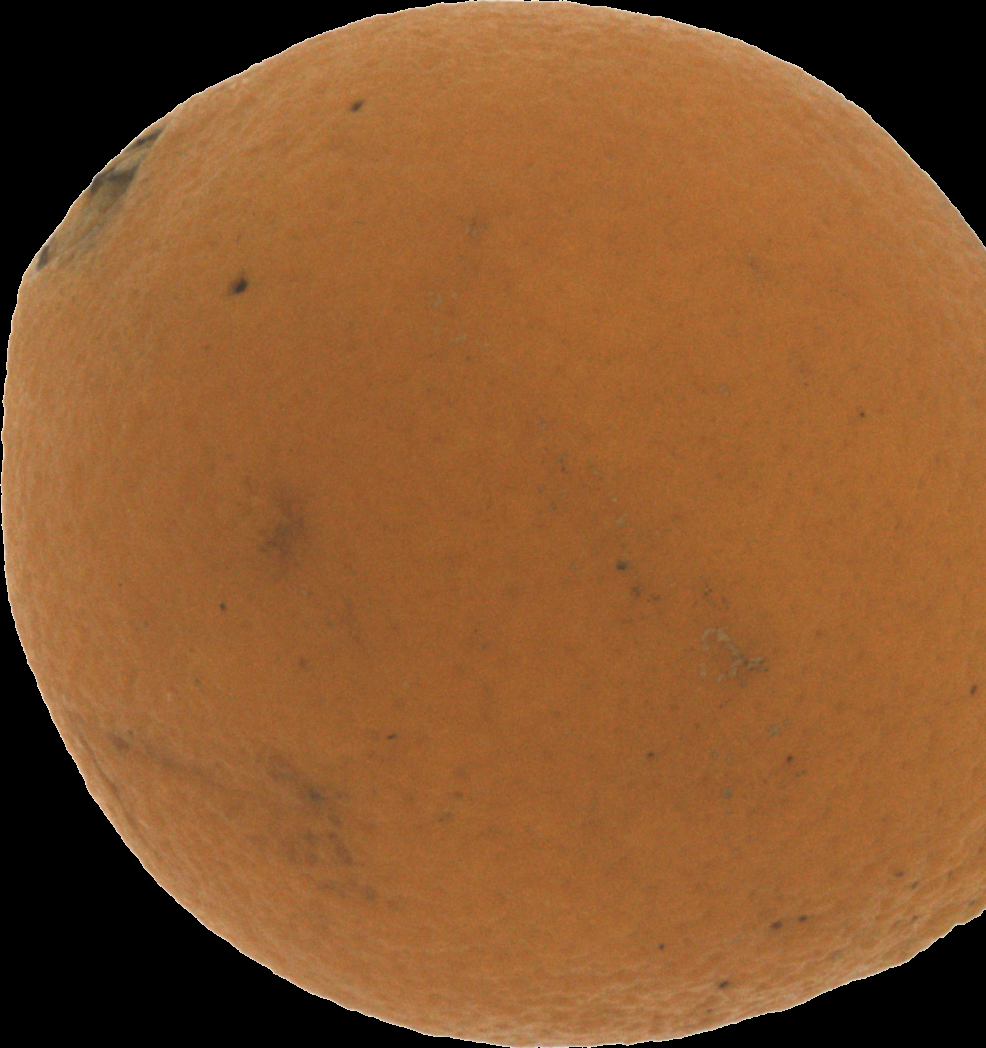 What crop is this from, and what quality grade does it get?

orange, bad
